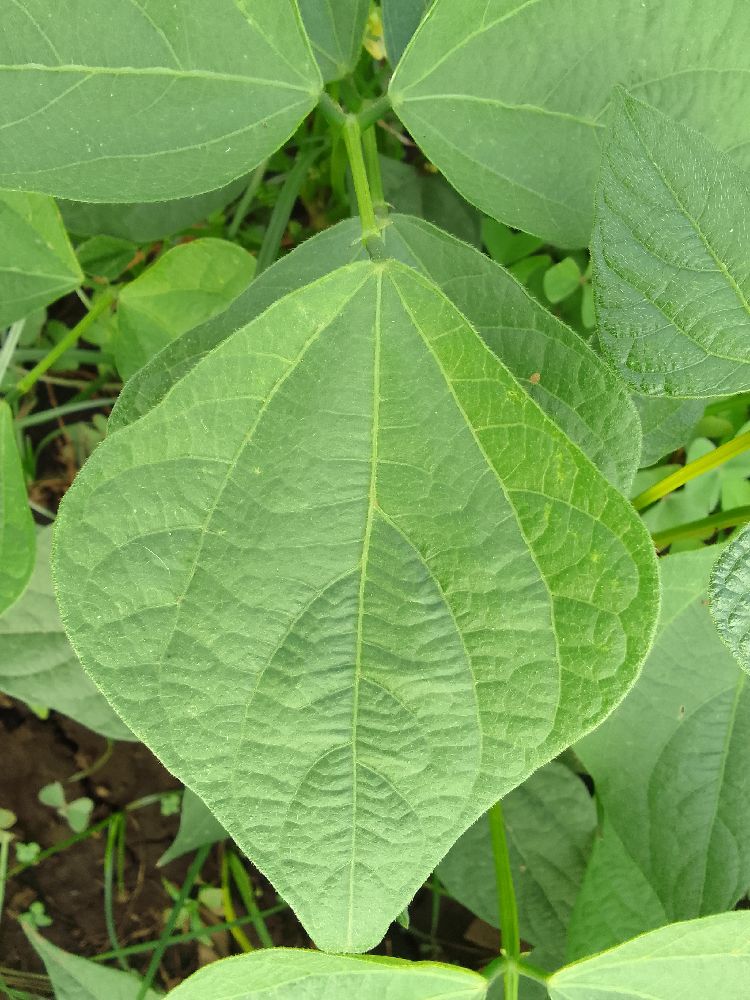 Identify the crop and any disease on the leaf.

common bean, healthy
